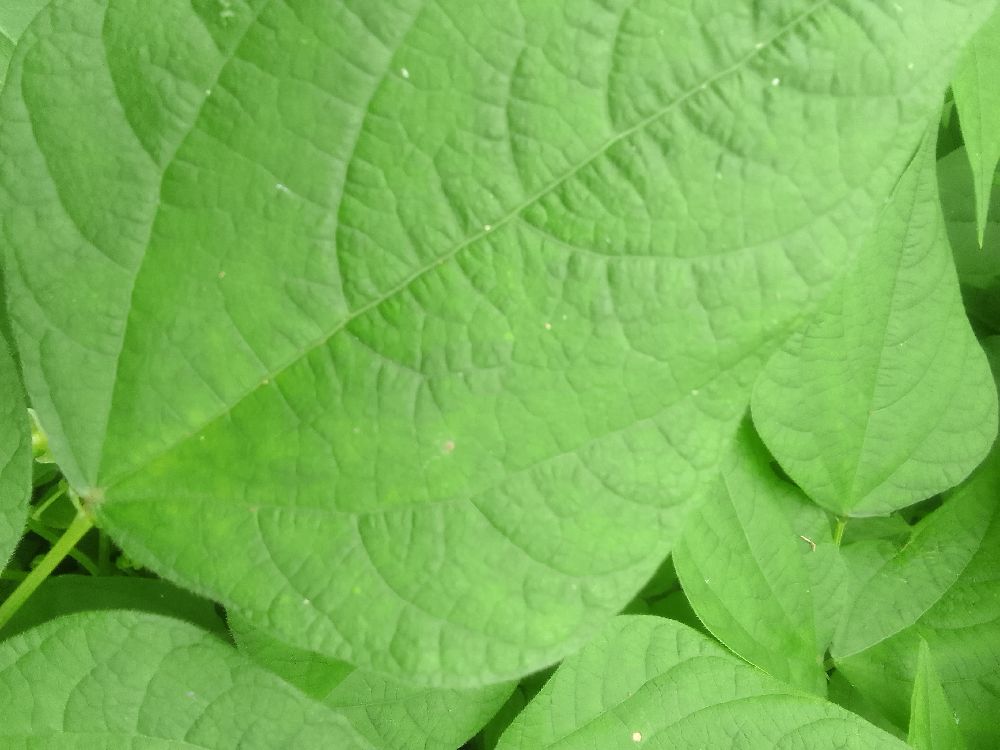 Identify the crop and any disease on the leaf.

common bean, healthy
